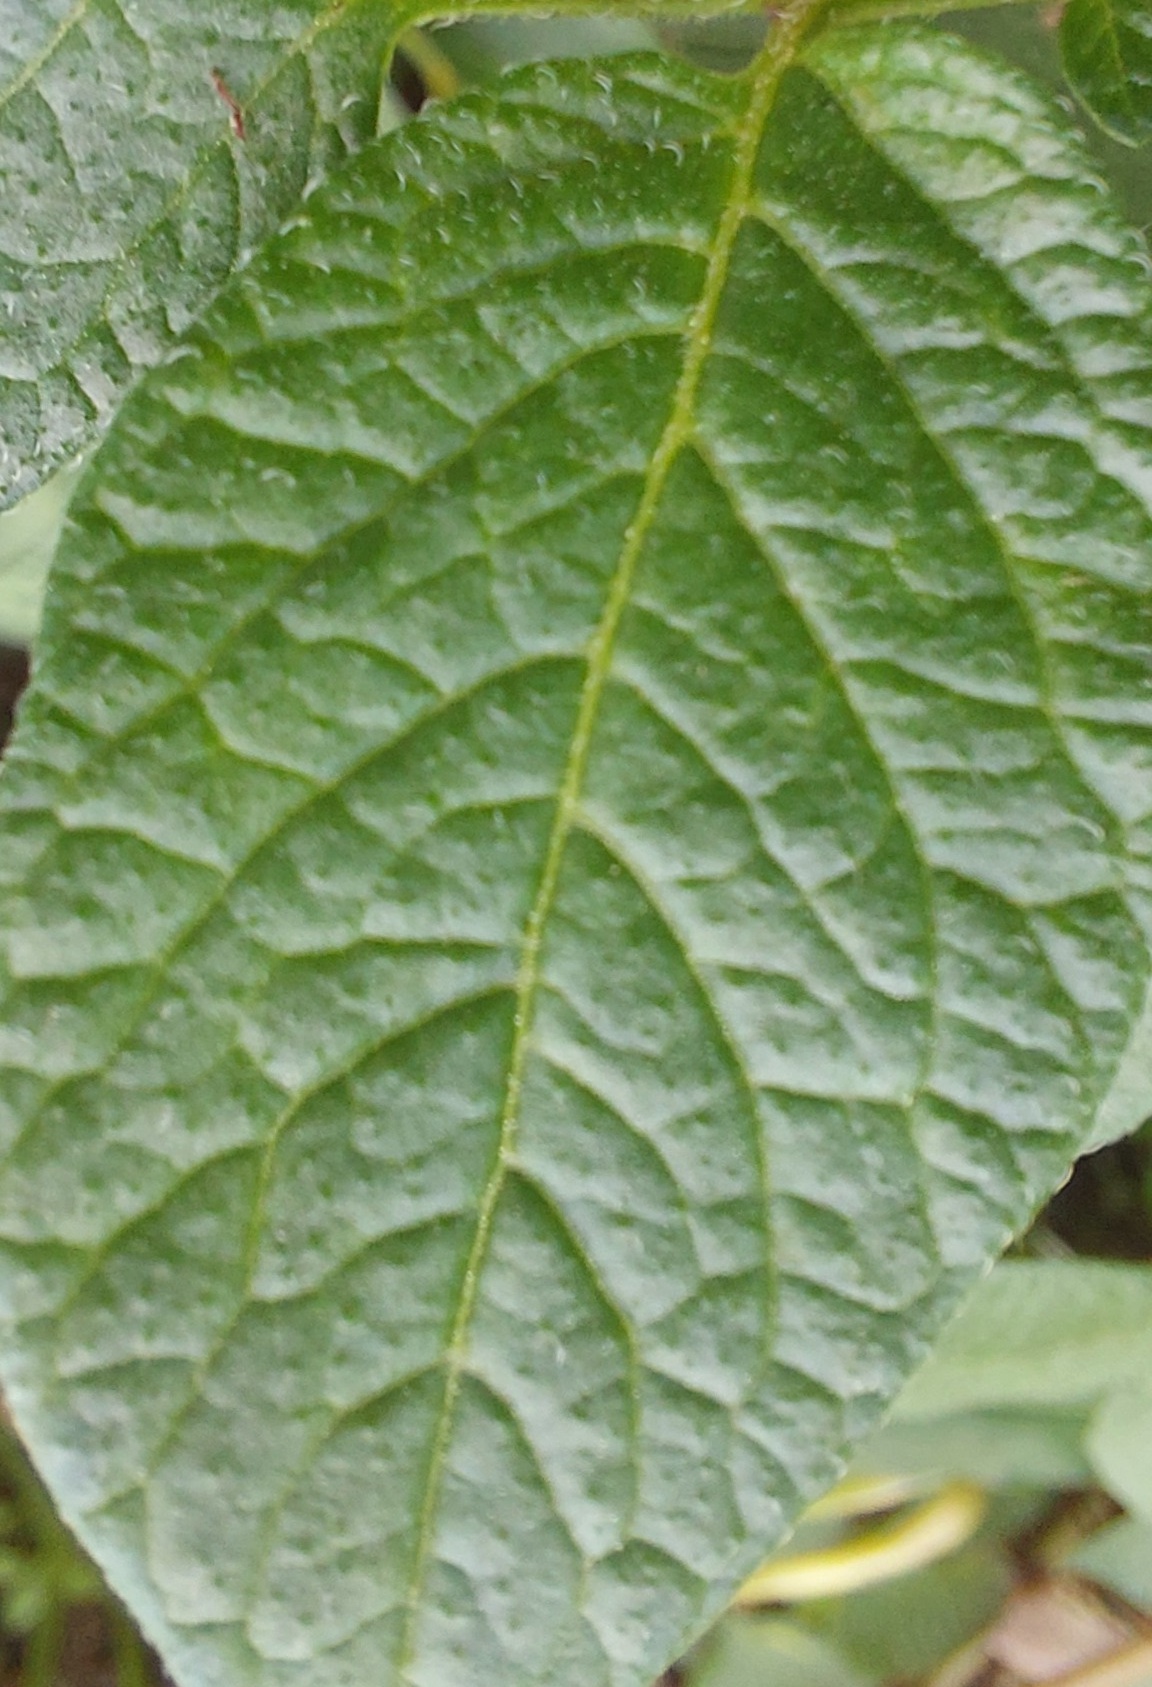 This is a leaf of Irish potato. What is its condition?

healthy
